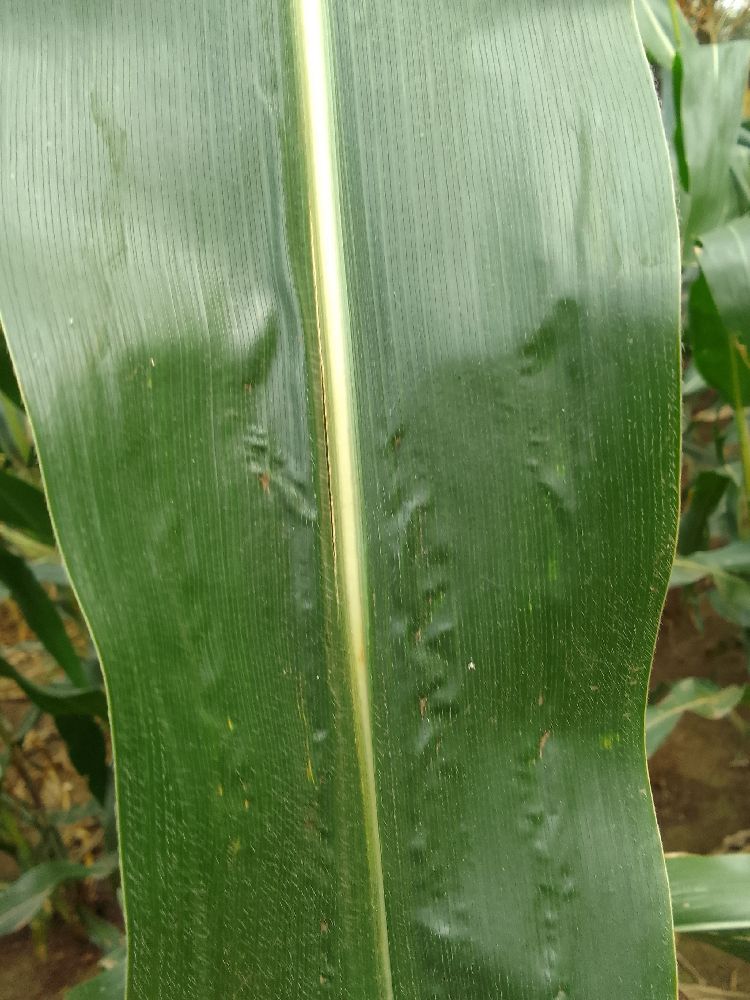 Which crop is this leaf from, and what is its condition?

maize, healthy
